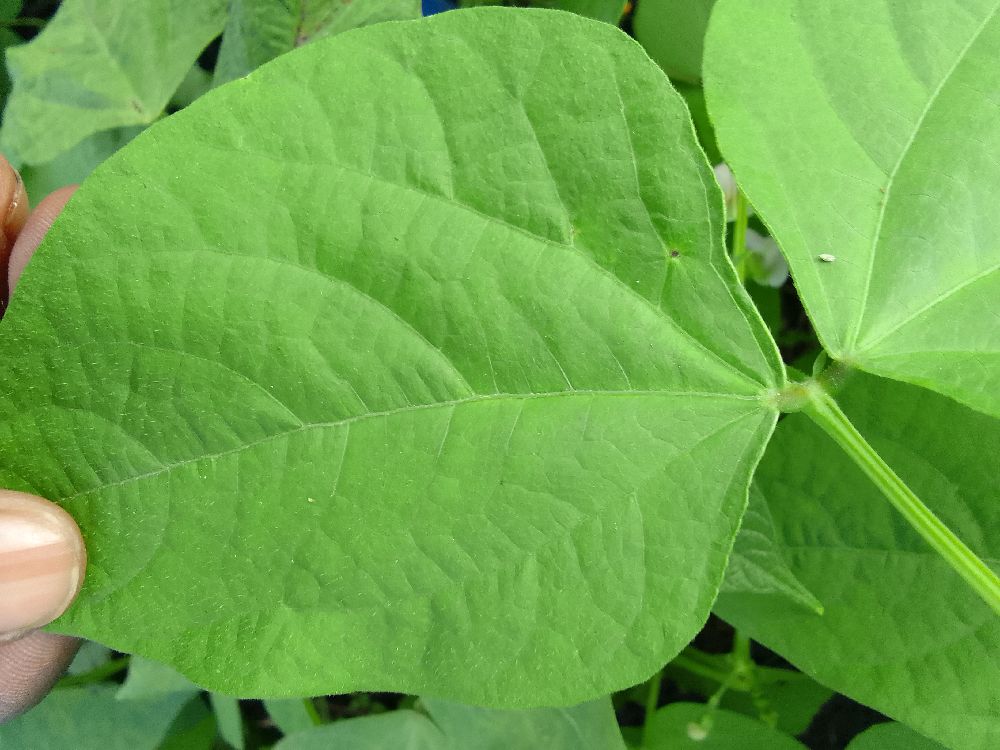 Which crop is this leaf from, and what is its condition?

common bean, healthy
